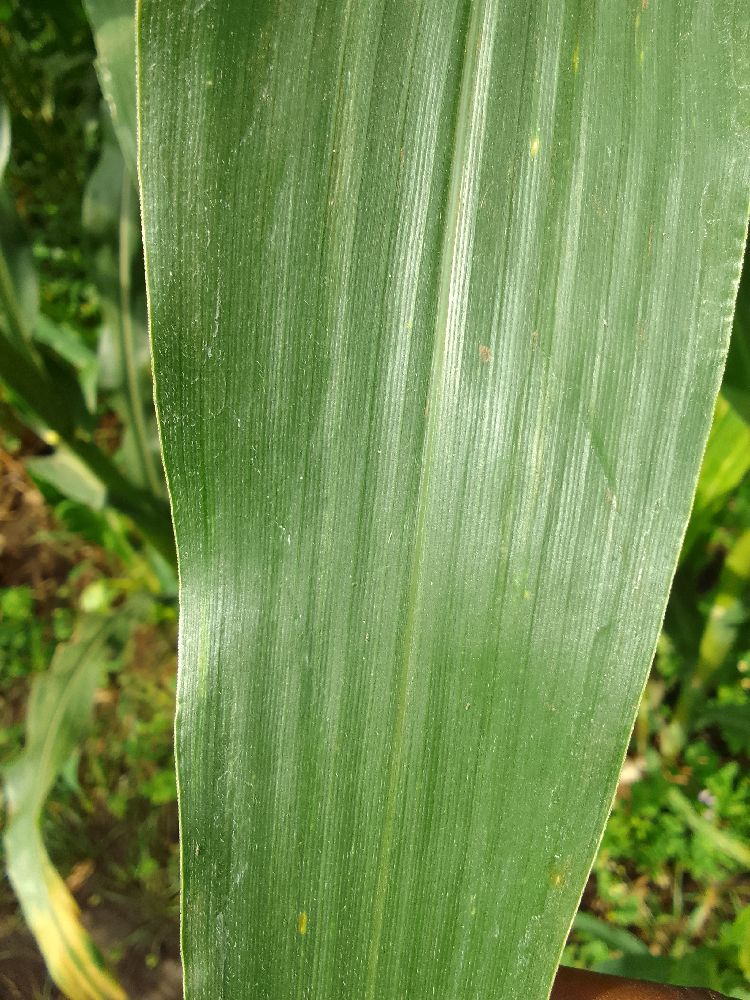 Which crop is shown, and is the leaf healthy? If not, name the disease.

maize, healthy
